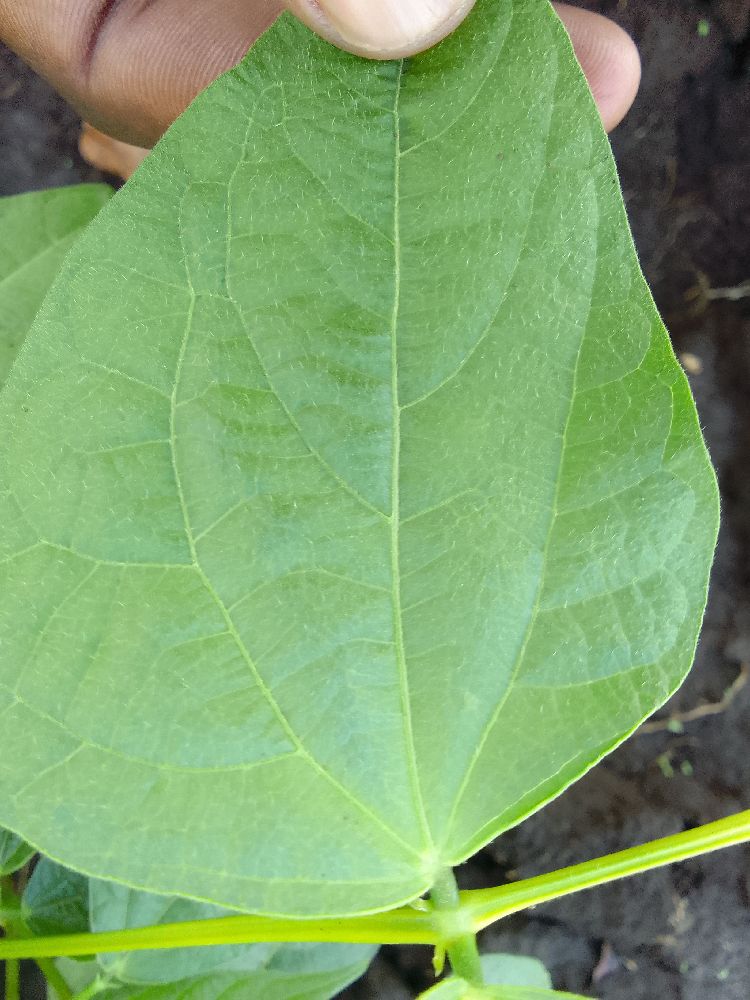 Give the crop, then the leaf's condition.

common bean, healthy
